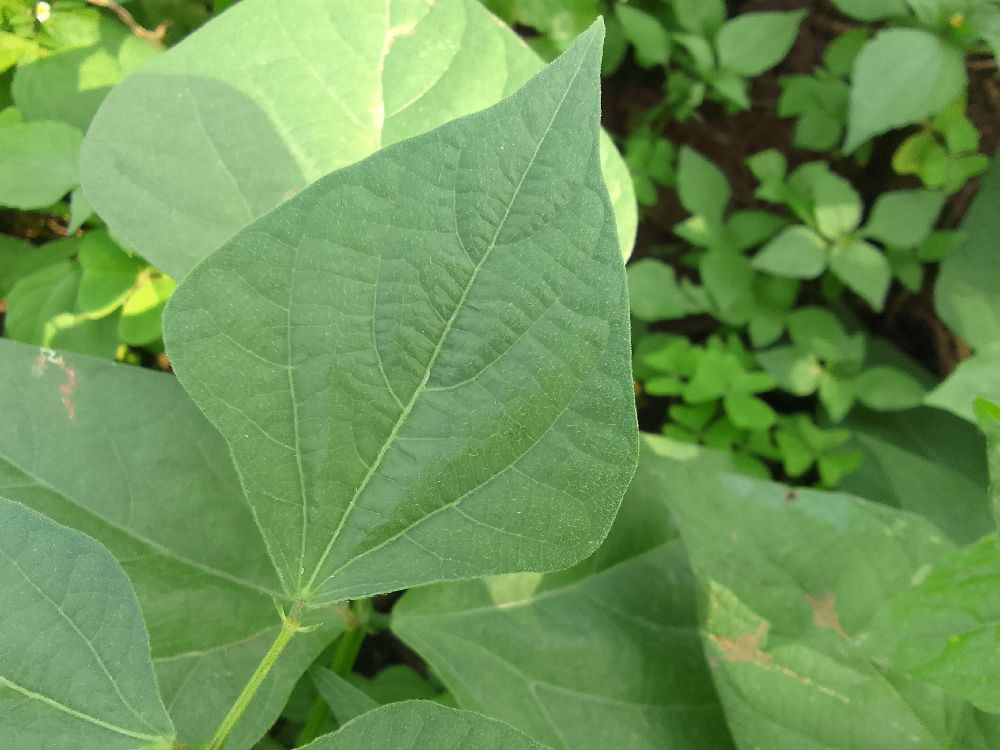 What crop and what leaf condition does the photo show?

common bean, healthy
